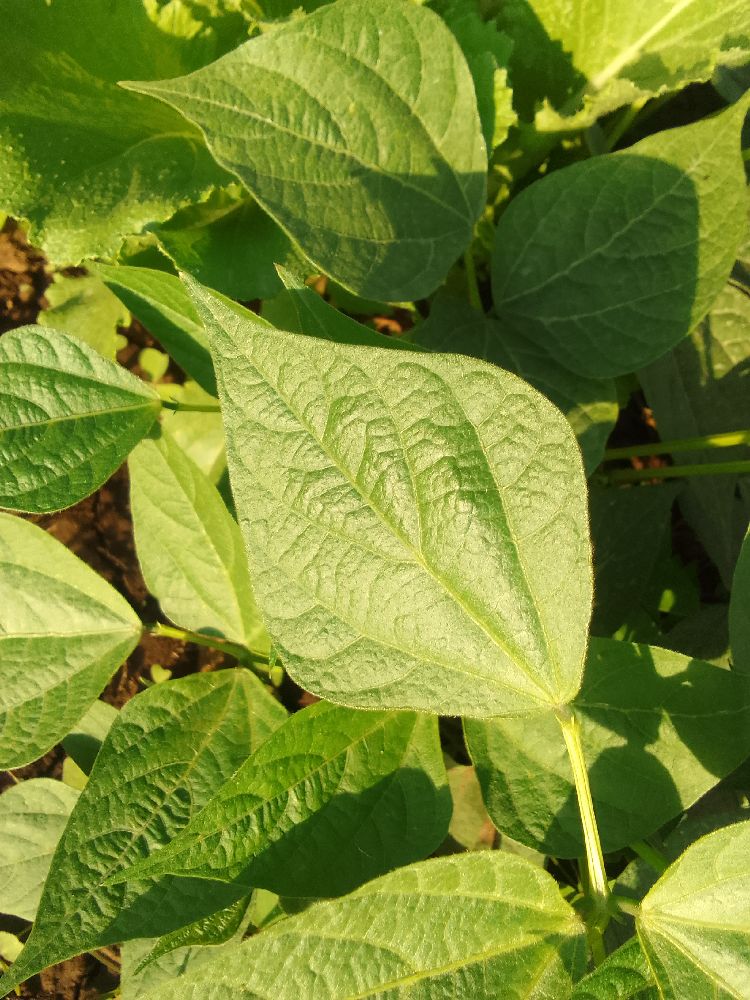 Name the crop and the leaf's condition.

common bean, healthy
